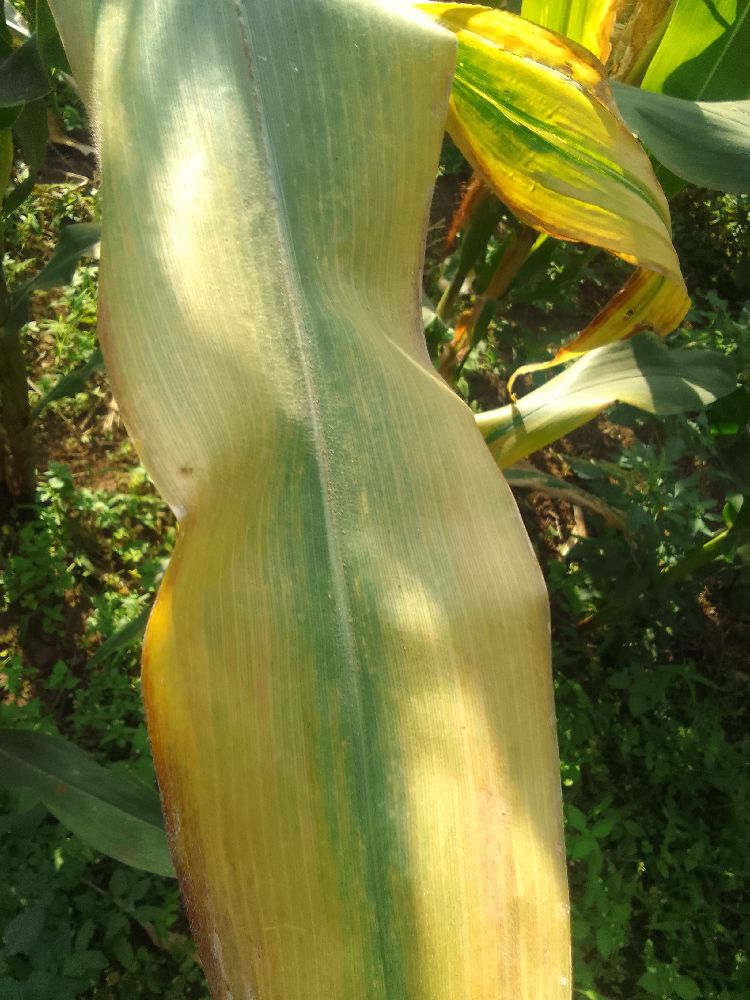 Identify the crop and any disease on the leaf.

maize, maize lethal necrosis
